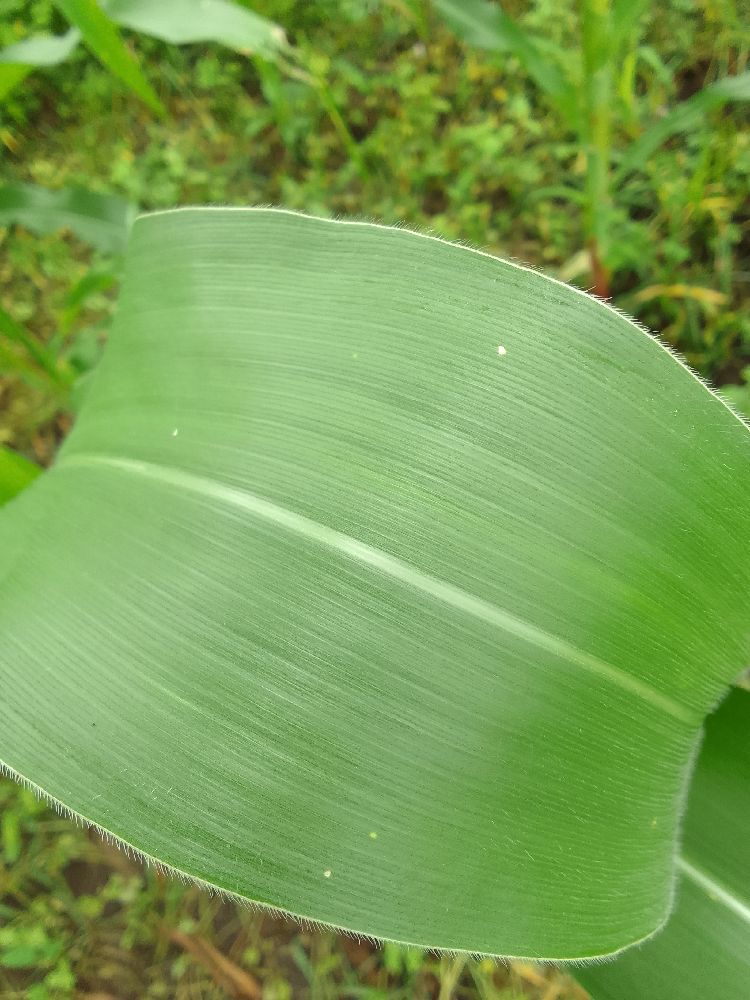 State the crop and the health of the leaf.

maize, healthy
